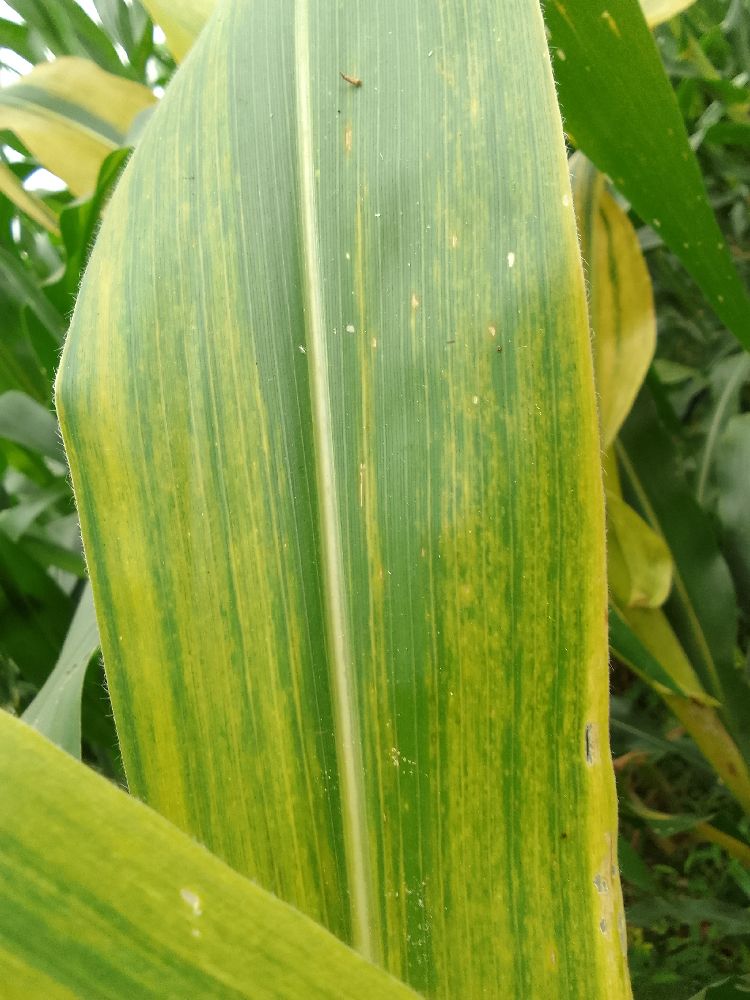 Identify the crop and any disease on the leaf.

maize, maize lethal necrosis
